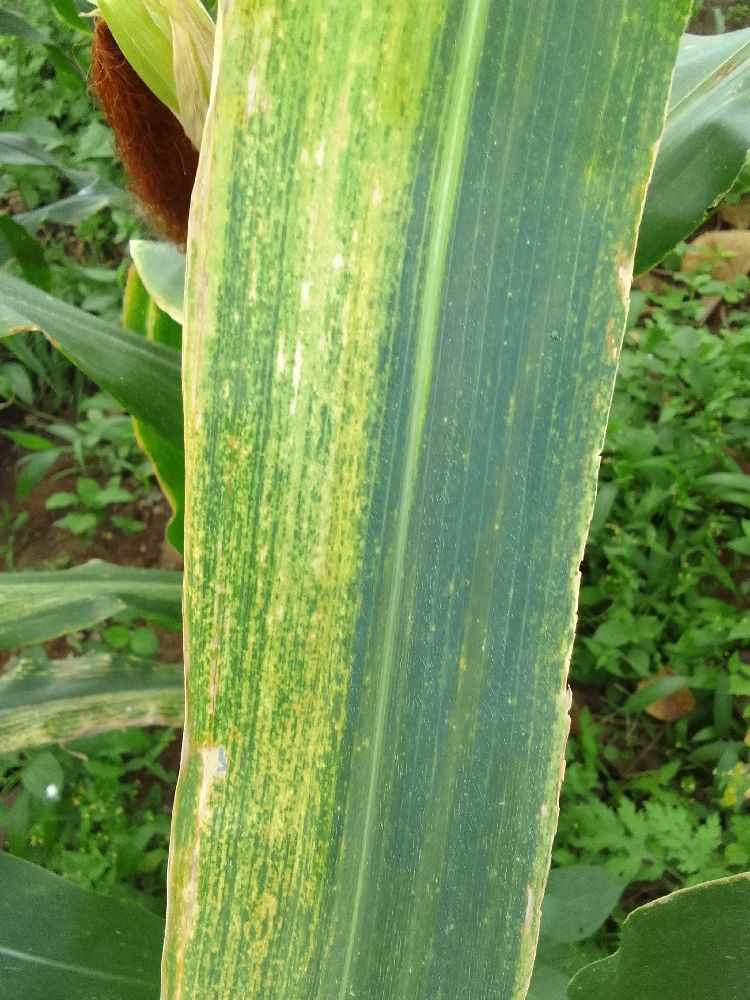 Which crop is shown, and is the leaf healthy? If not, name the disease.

maize, maize lethal necrosis
